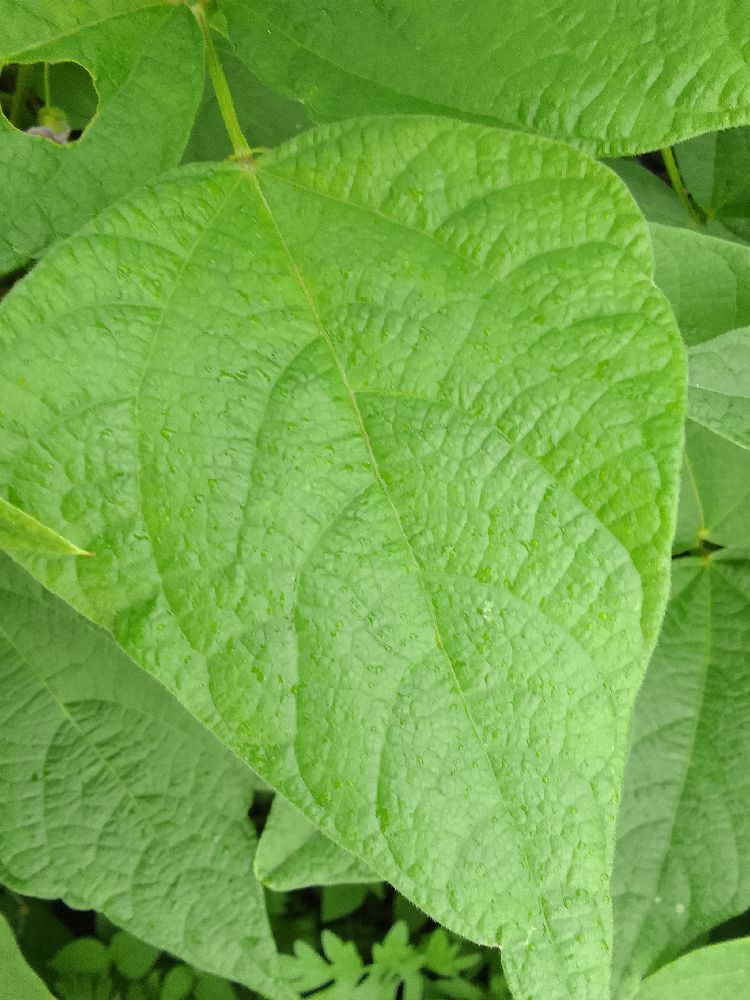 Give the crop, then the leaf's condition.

common bean, healthy
